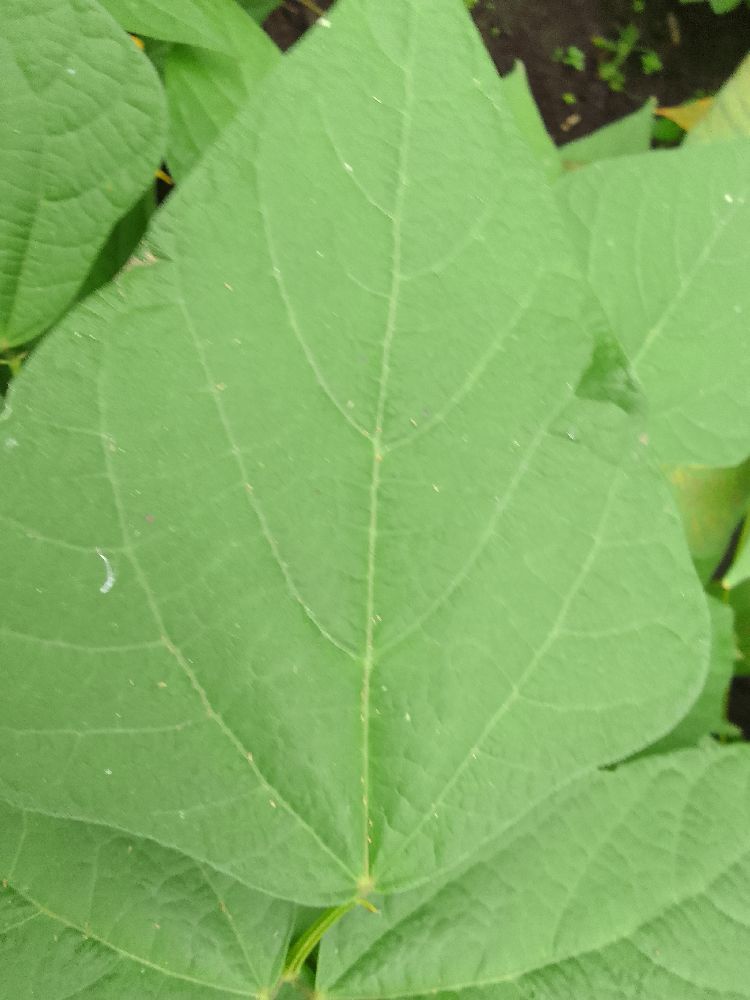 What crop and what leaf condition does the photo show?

common bean, healthy
